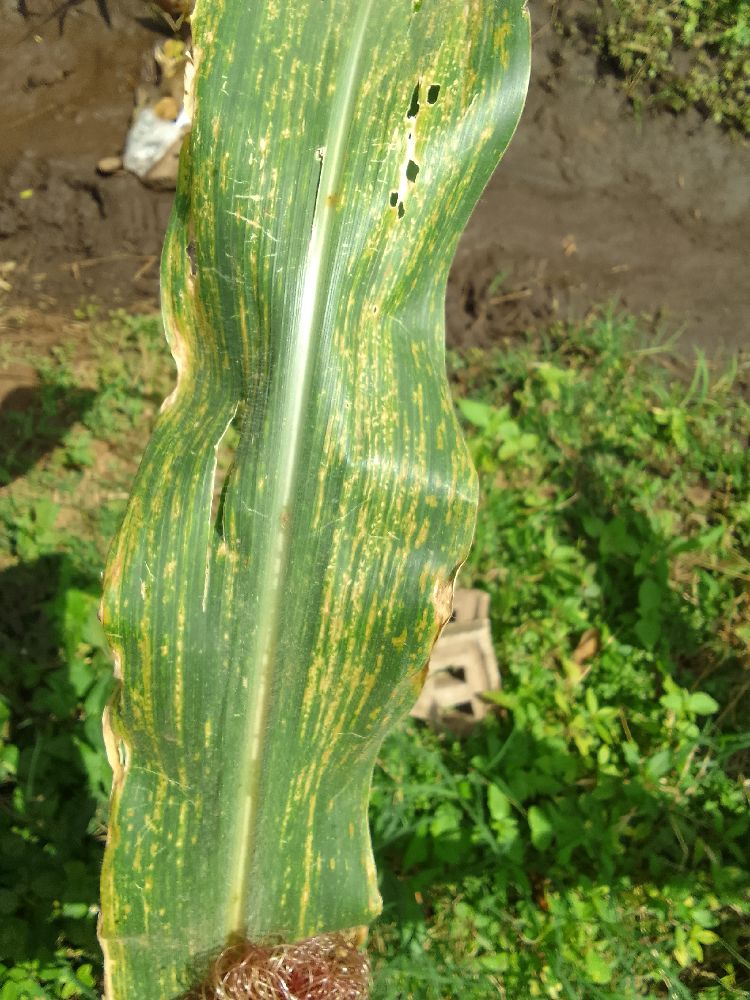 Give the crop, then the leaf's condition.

maize, maize lethal necrosis
